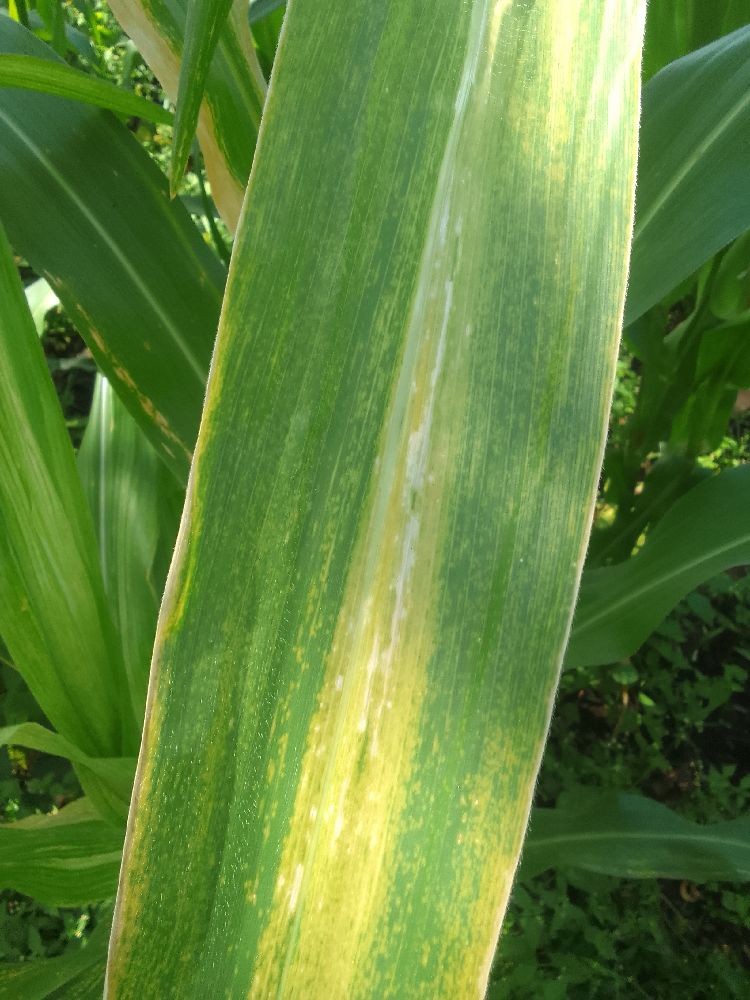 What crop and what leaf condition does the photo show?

maize, maize lethal necrosis
